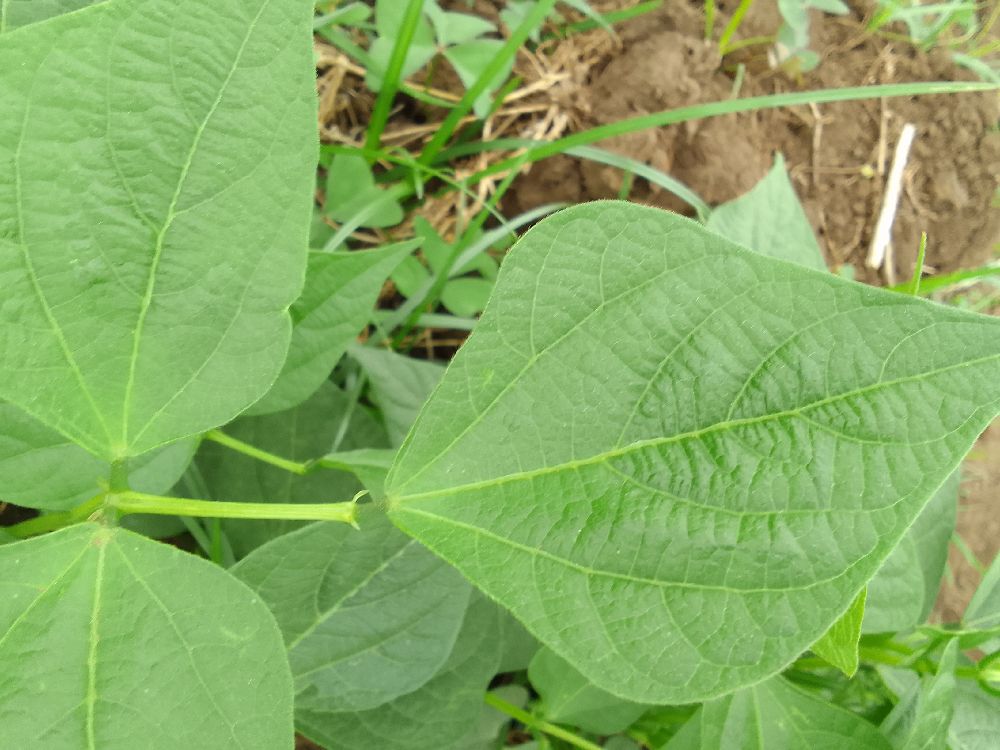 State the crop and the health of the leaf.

common bean, healthy
